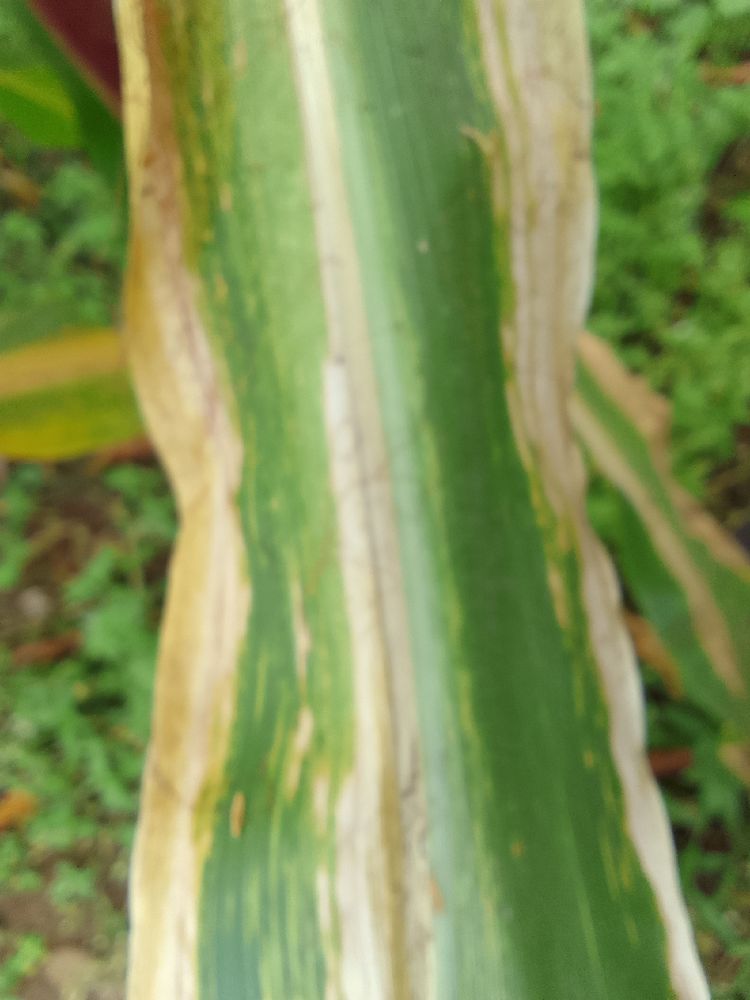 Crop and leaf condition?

maize, maize lethal necrosis
